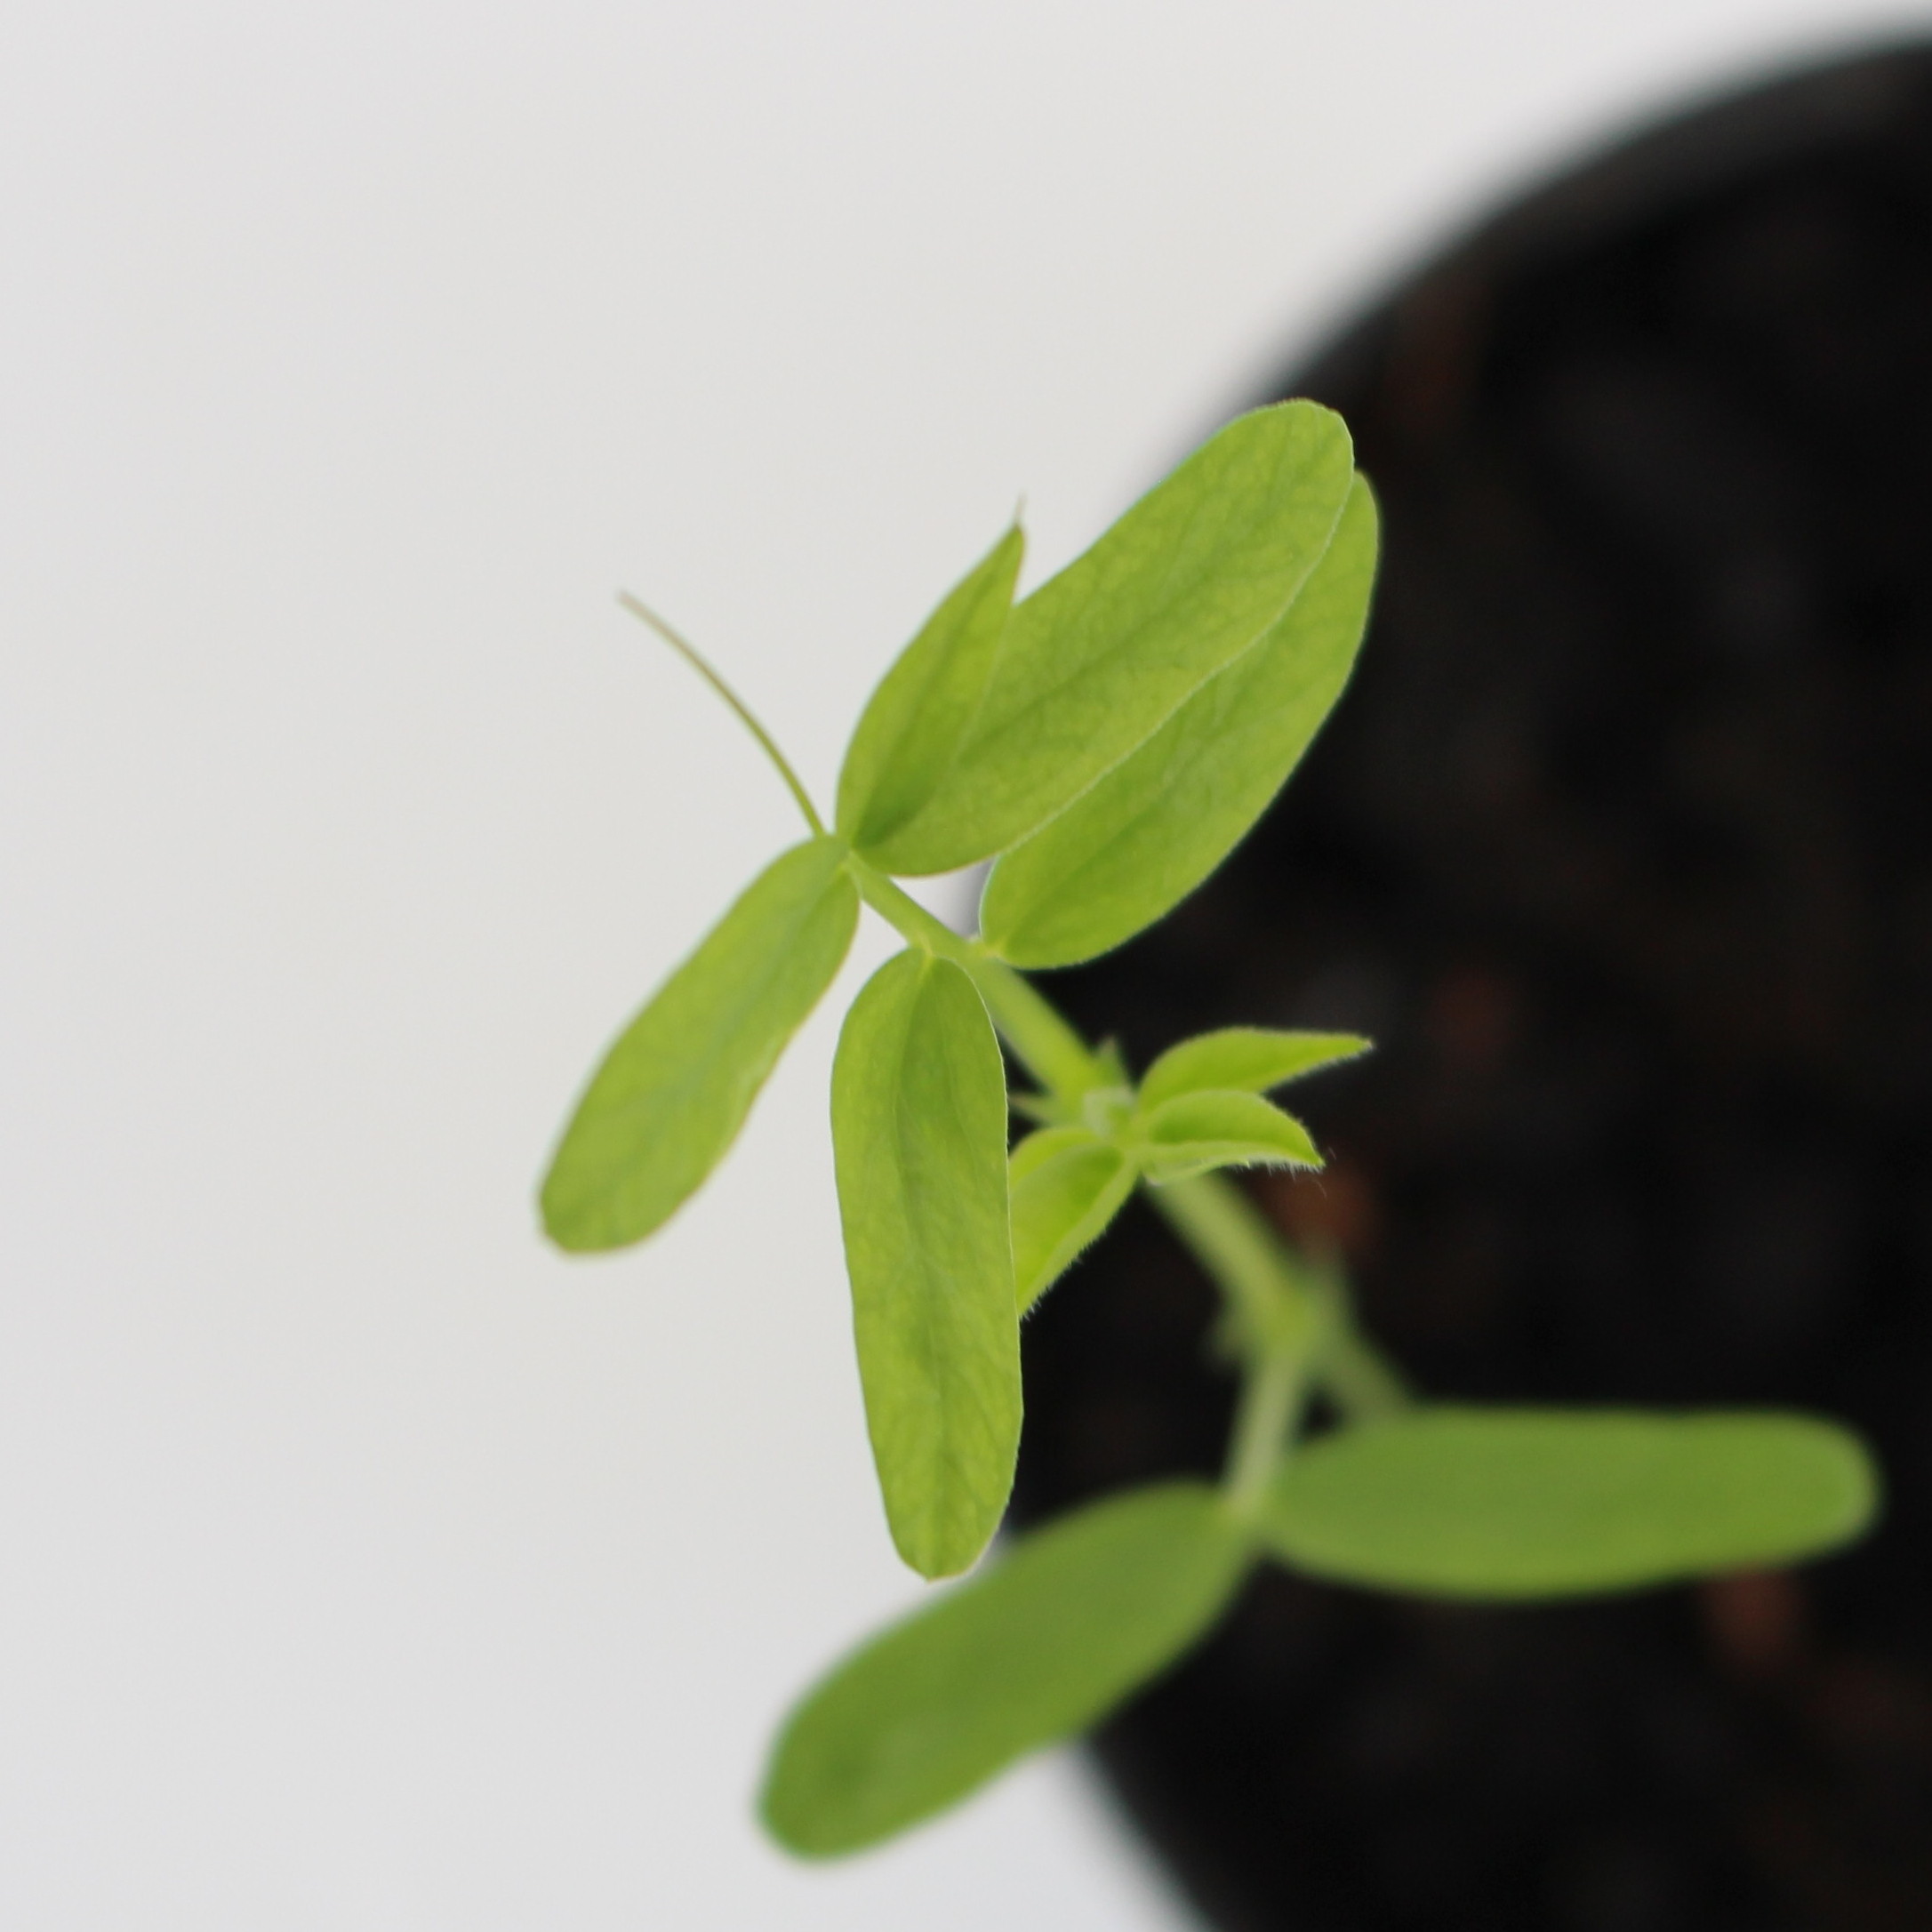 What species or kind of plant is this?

Vicia sativa
